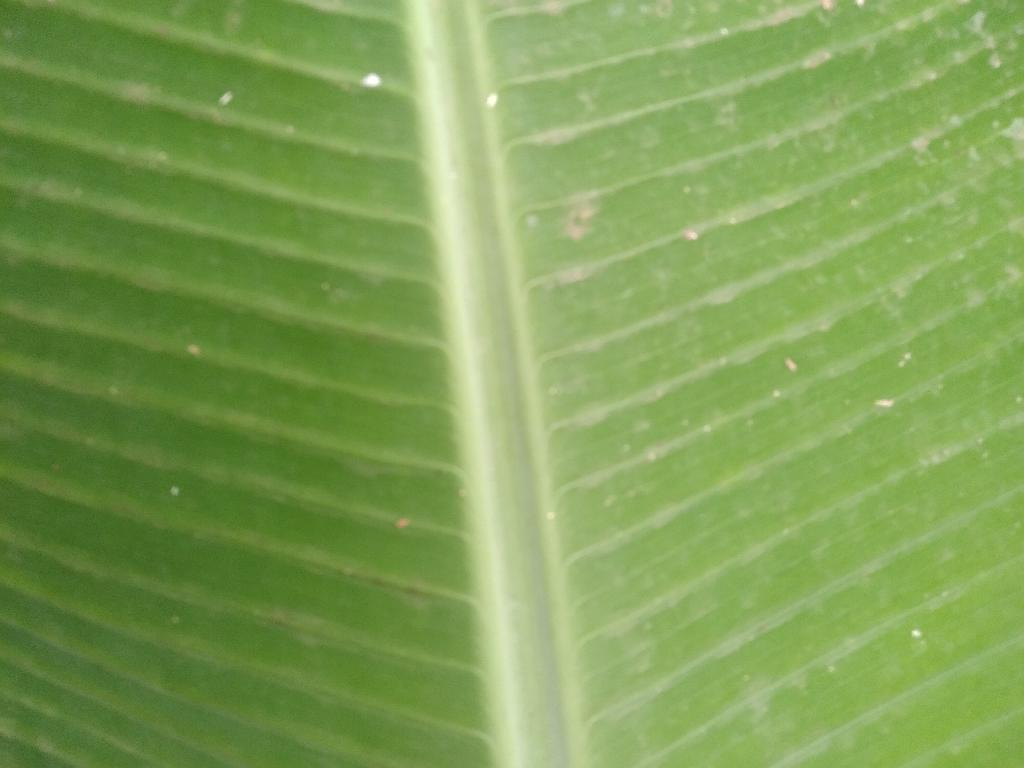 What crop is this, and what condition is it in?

banana, healthy
